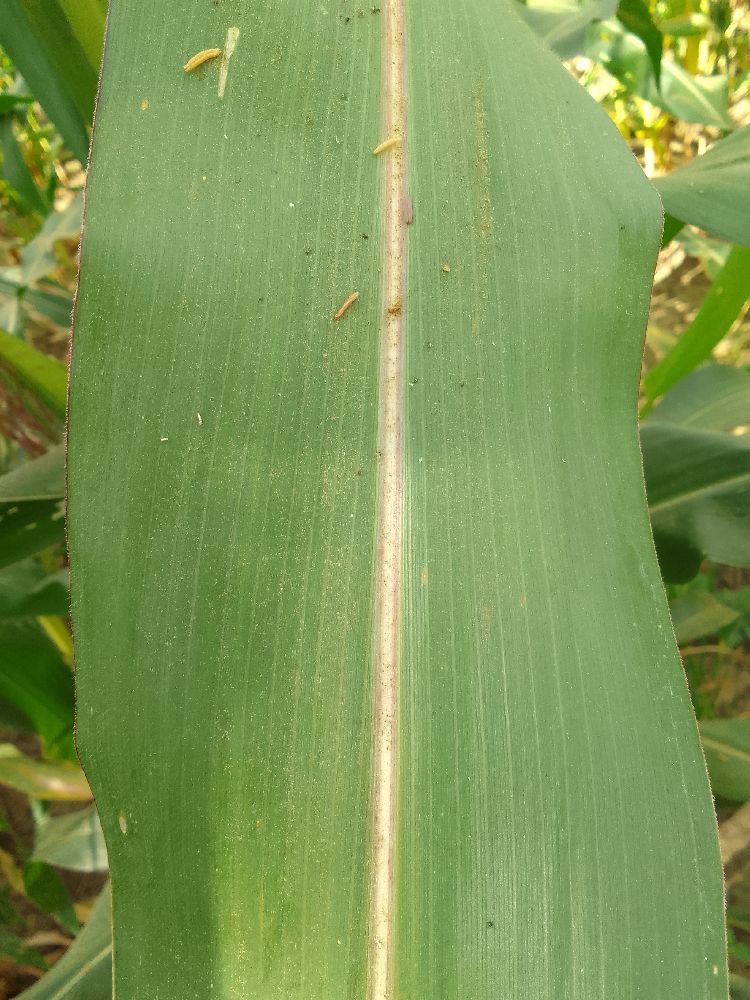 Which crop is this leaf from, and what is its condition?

maize, healthy
